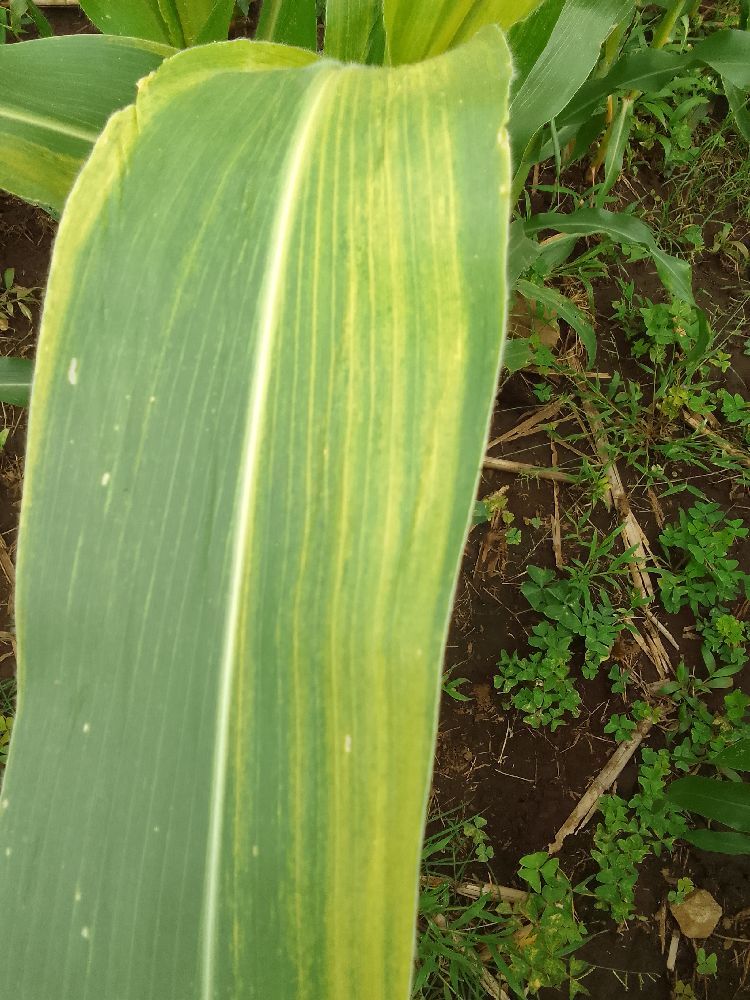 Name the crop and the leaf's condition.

maize, maize lethal necrosis
